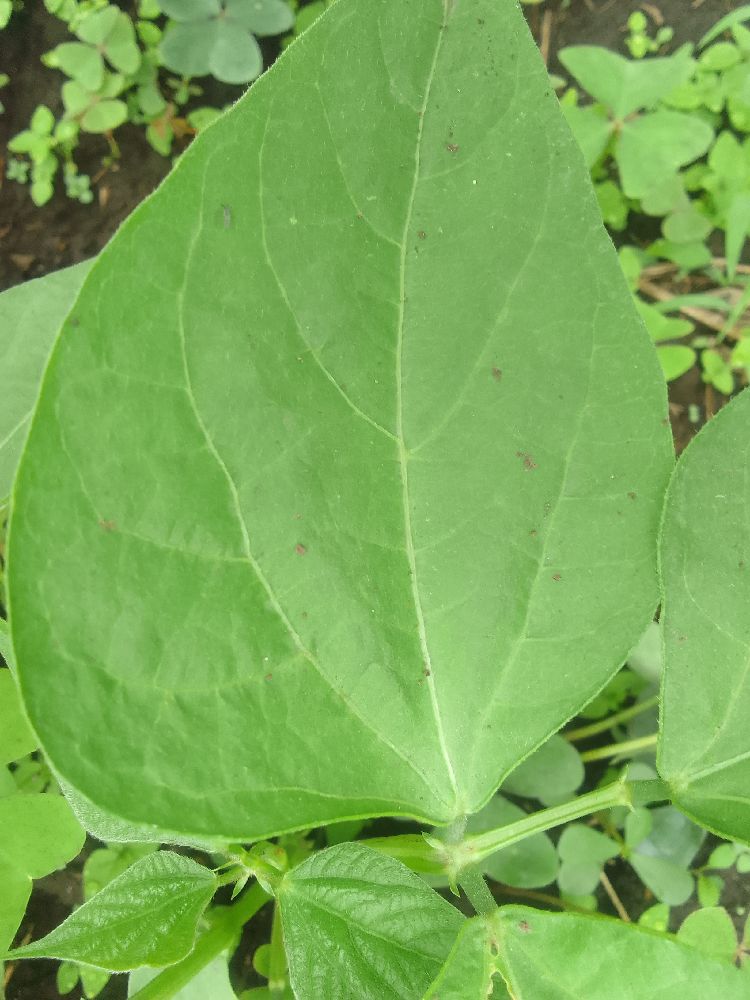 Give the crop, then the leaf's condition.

common bean, healthy
